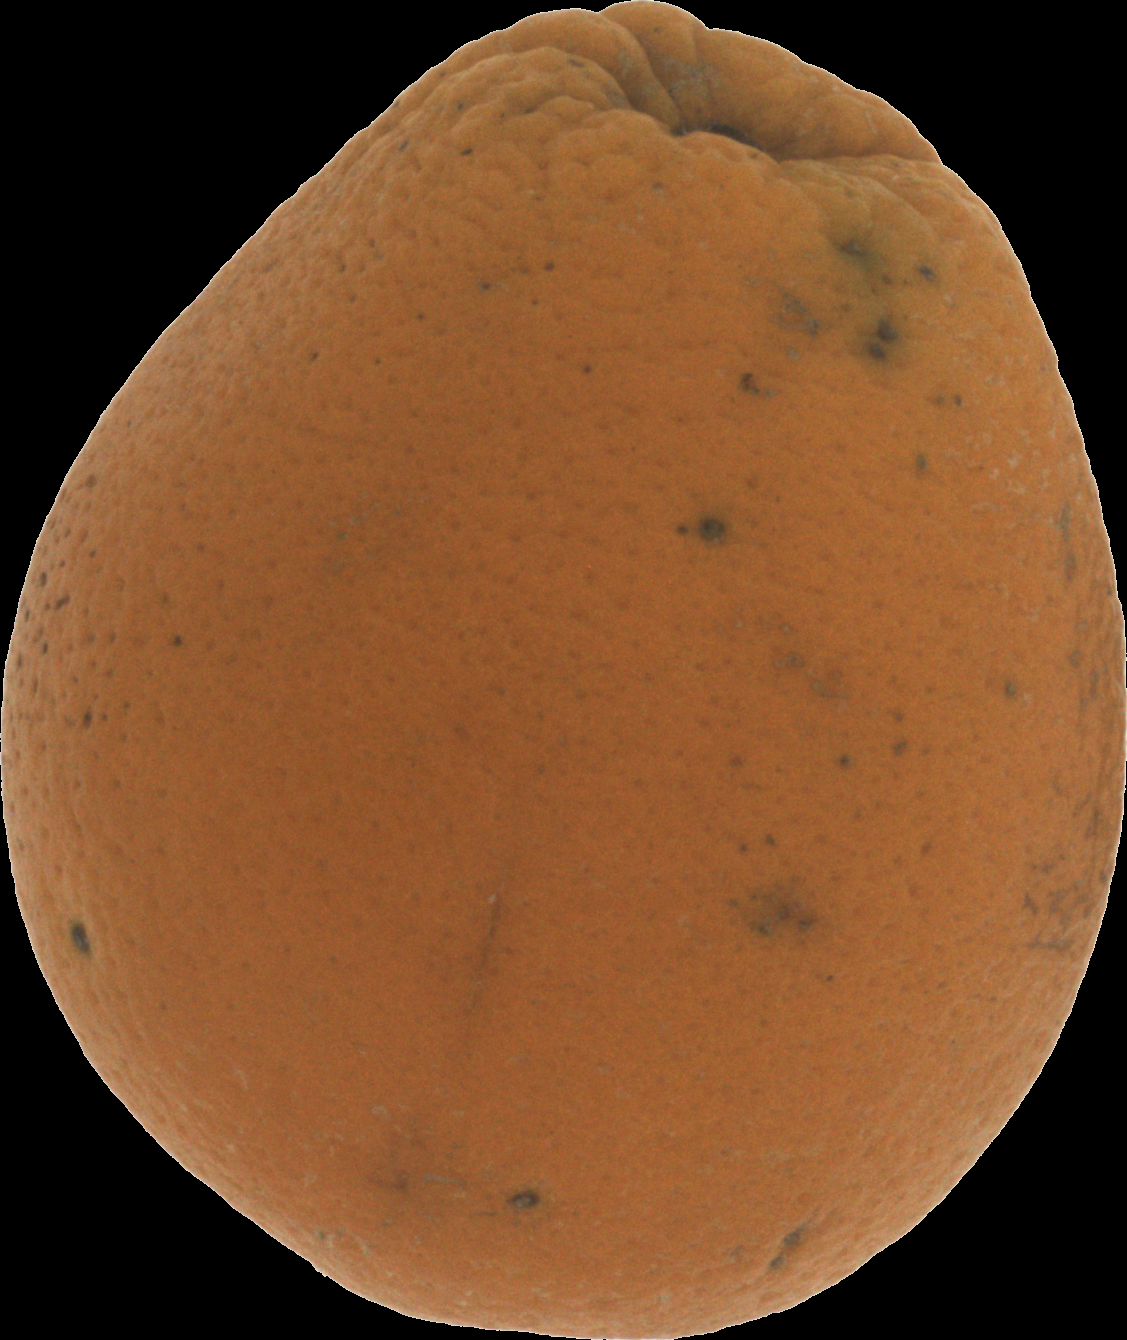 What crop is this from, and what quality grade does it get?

orange, bad
